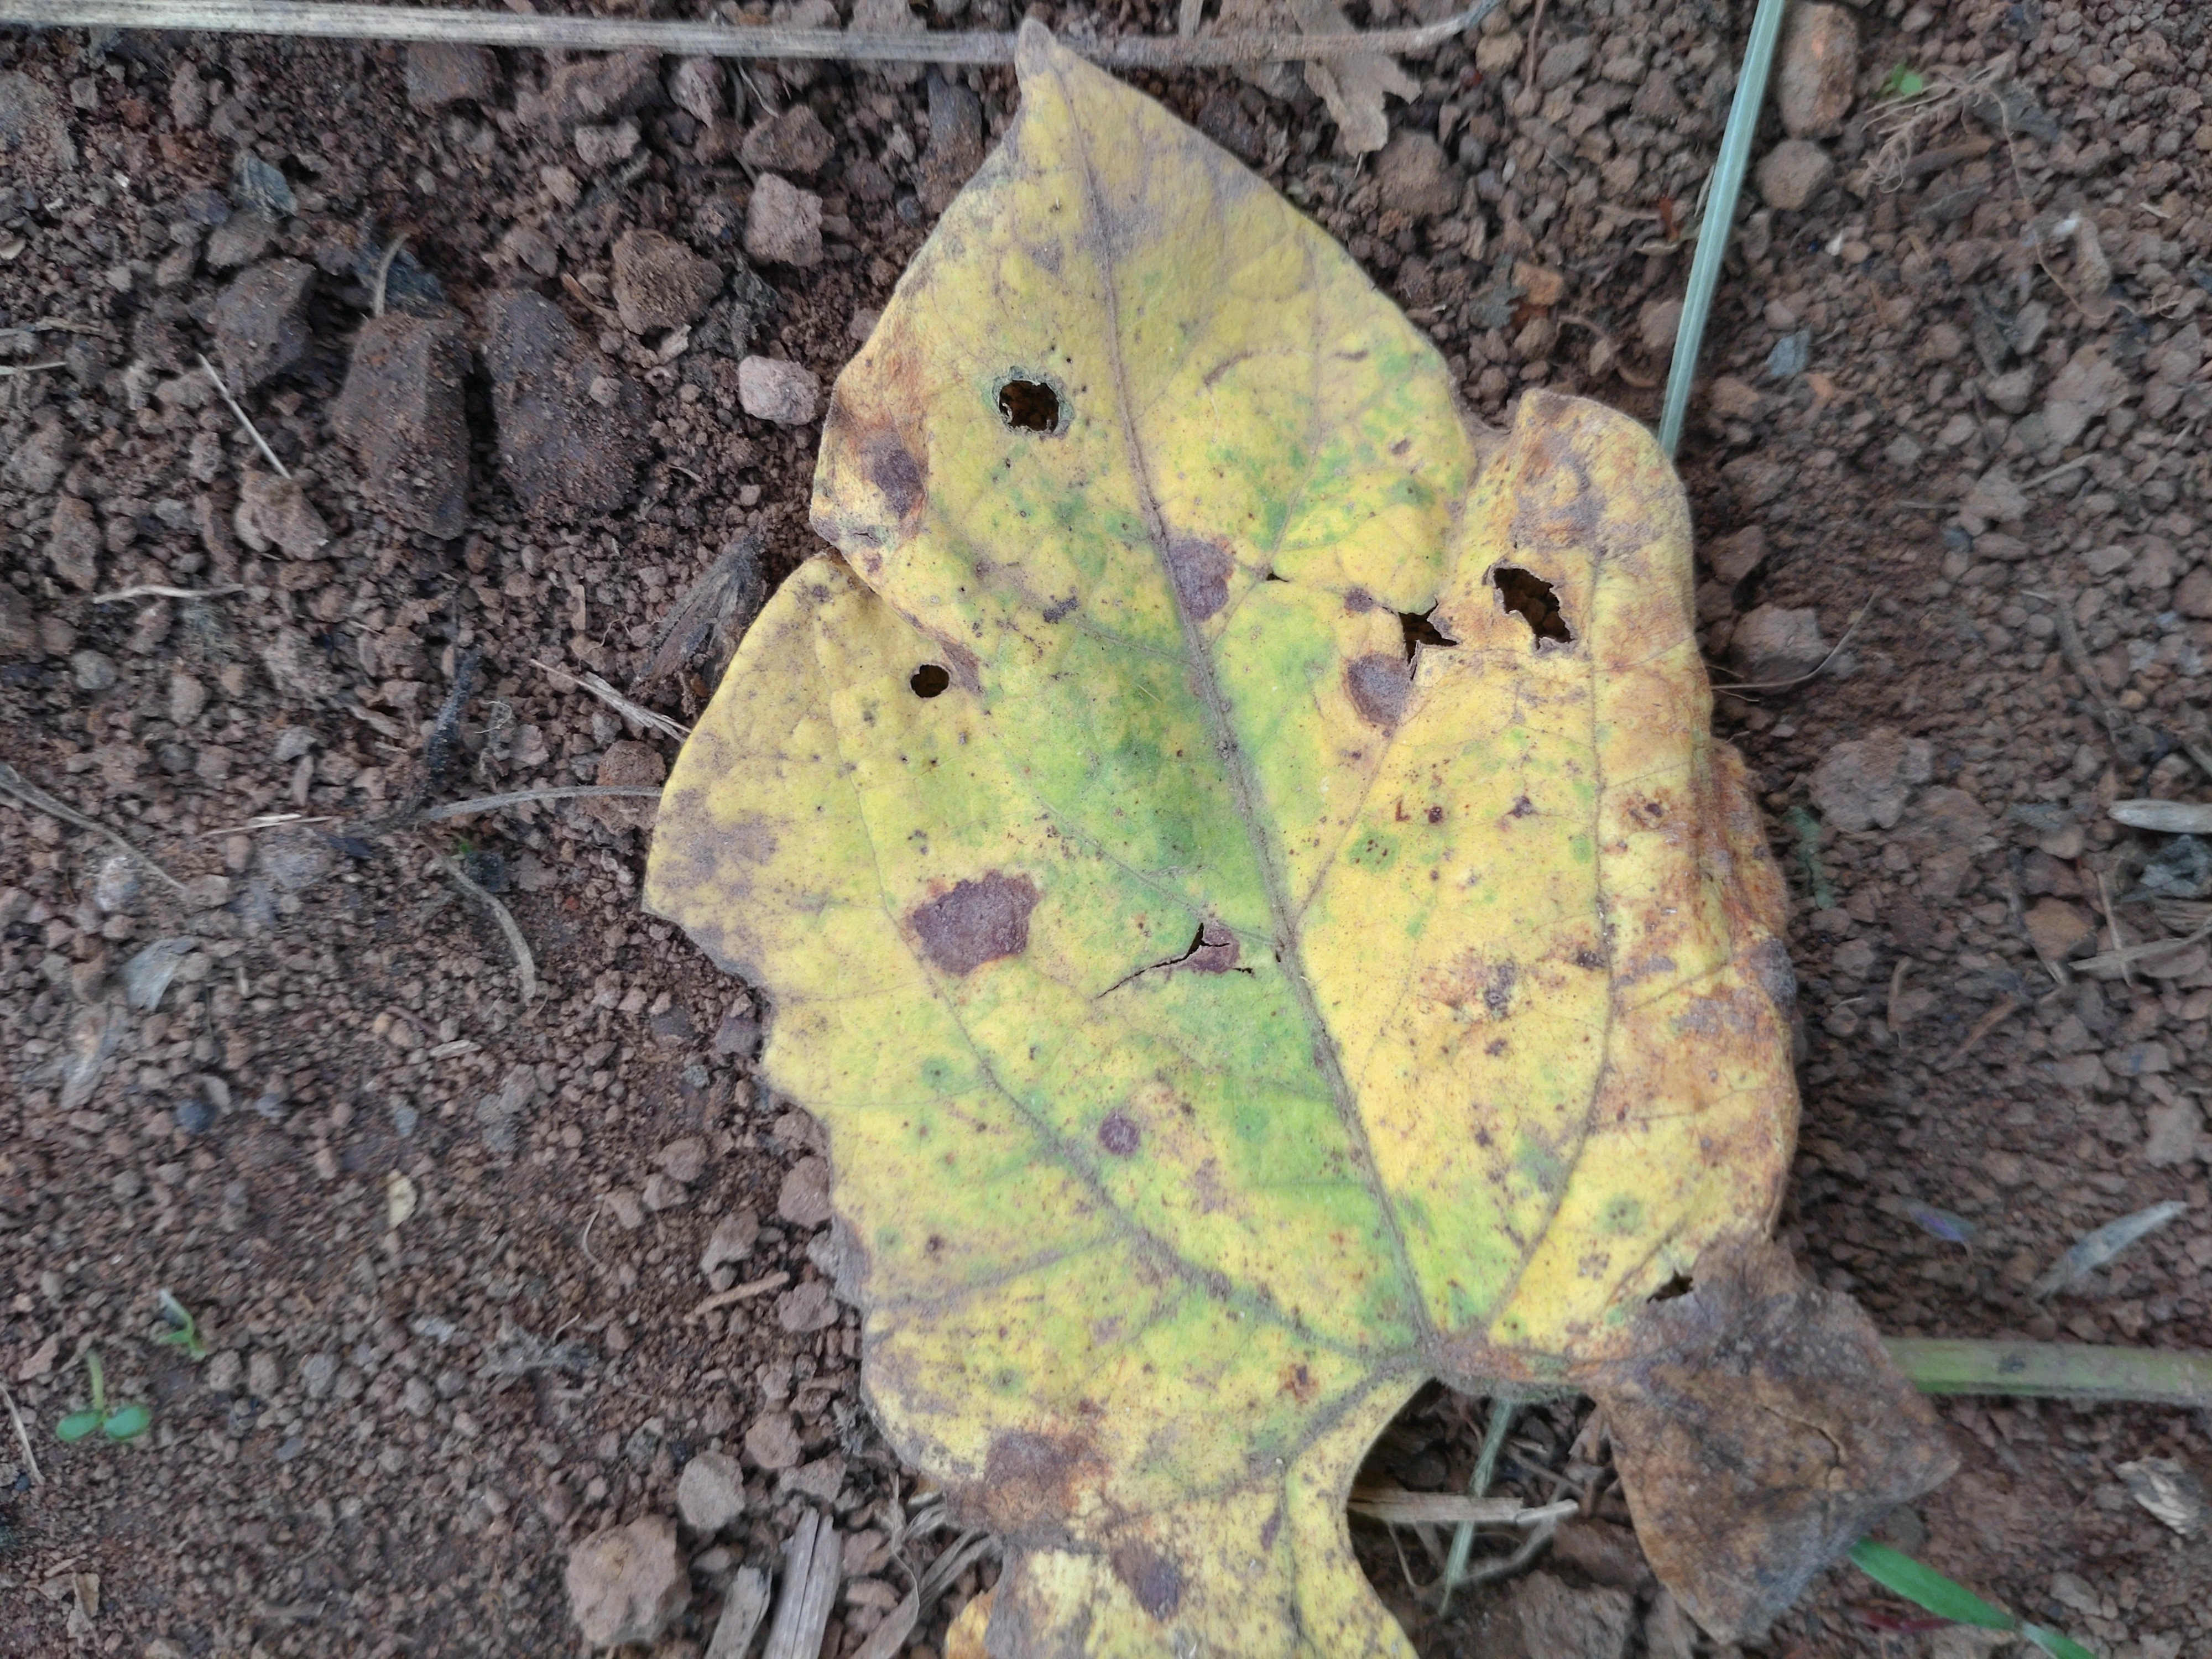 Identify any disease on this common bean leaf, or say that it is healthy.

rust
